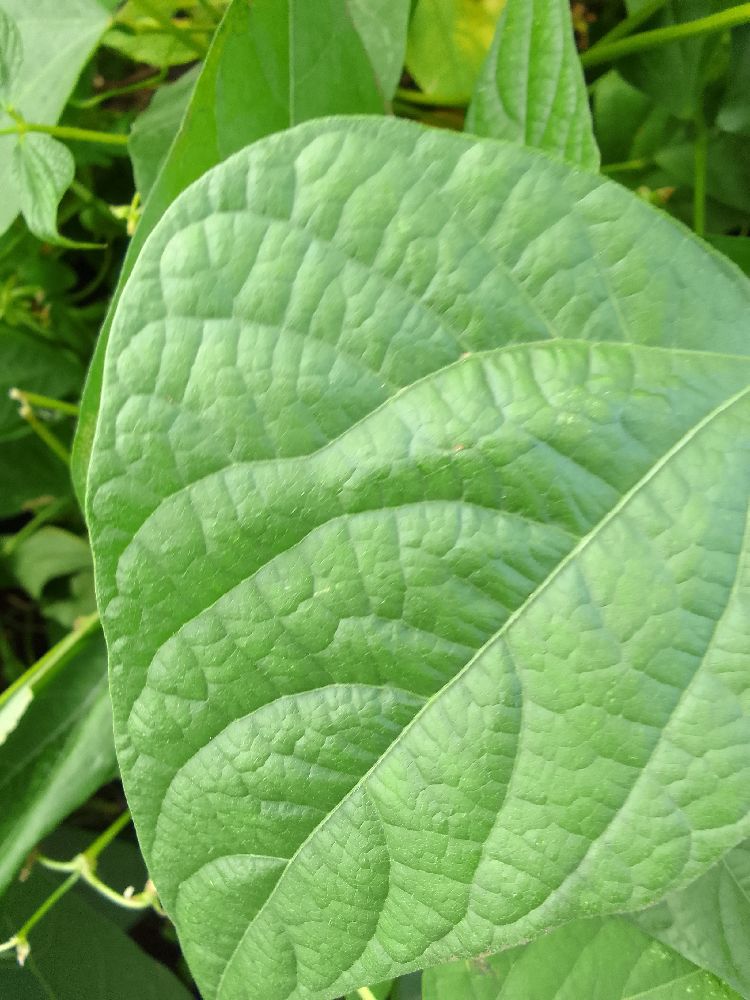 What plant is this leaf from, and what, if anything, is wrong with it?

common bean, healthy
